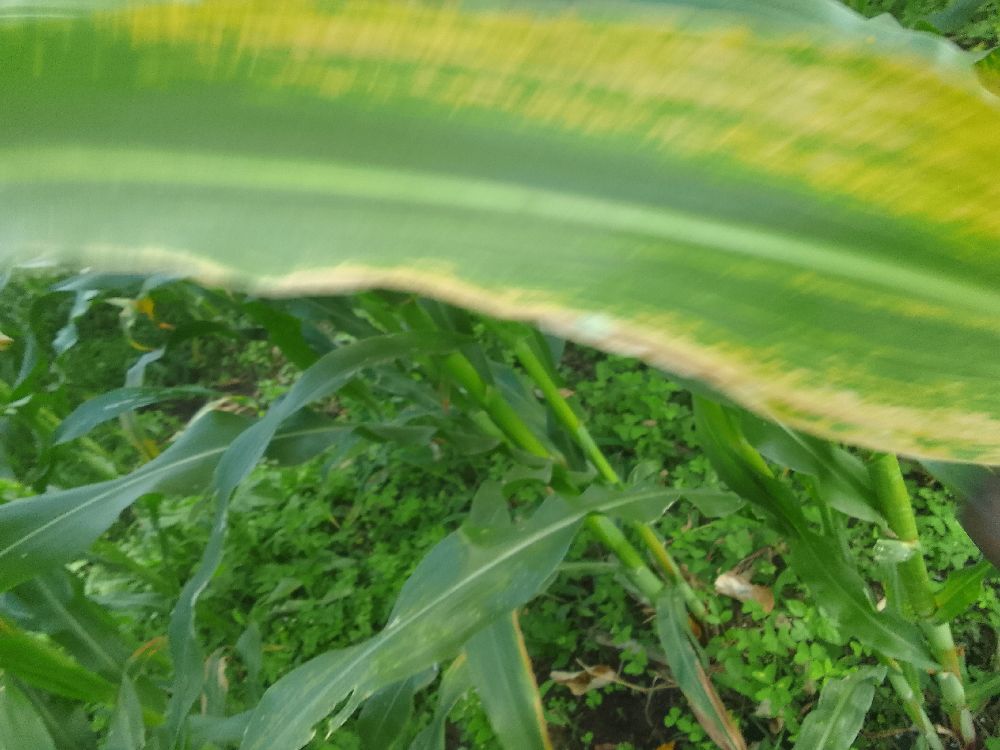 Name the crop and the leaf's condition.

maize, maize lethal necrosis
